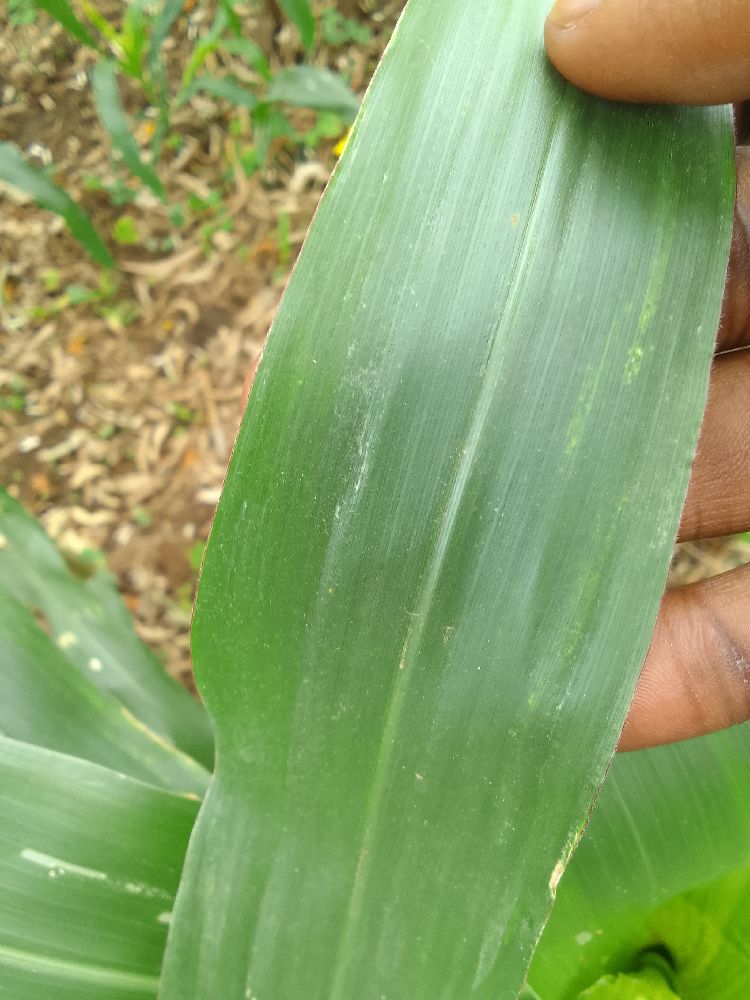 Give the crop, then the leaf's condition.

maize, healthy
